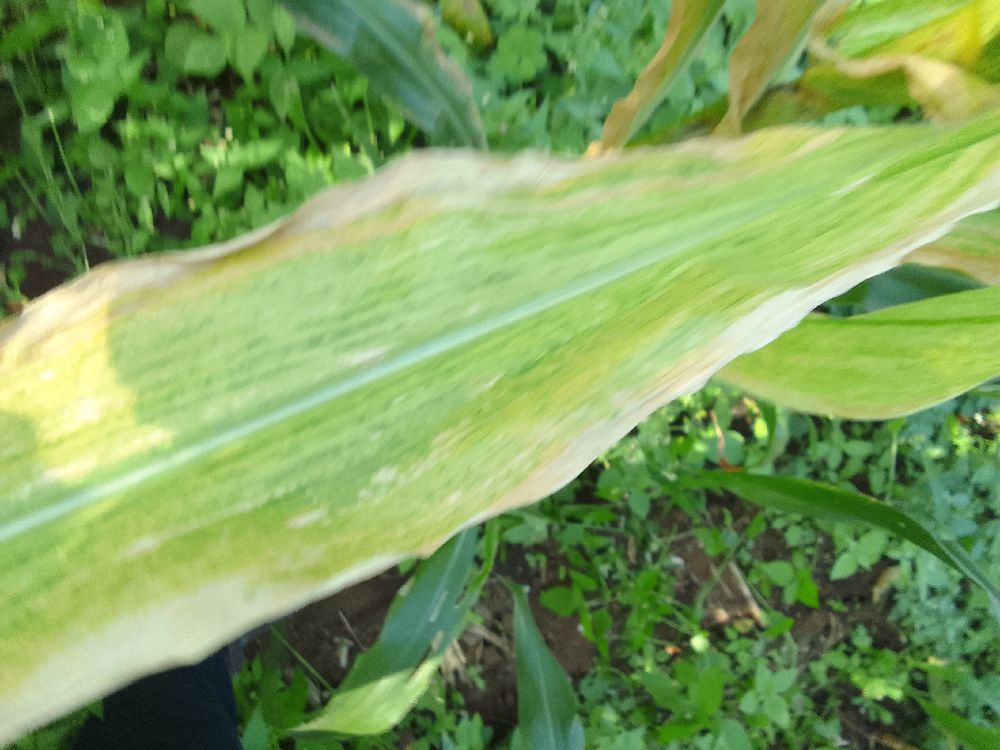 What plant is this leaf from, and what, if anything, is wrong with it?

maize, maize lethal necrosis
